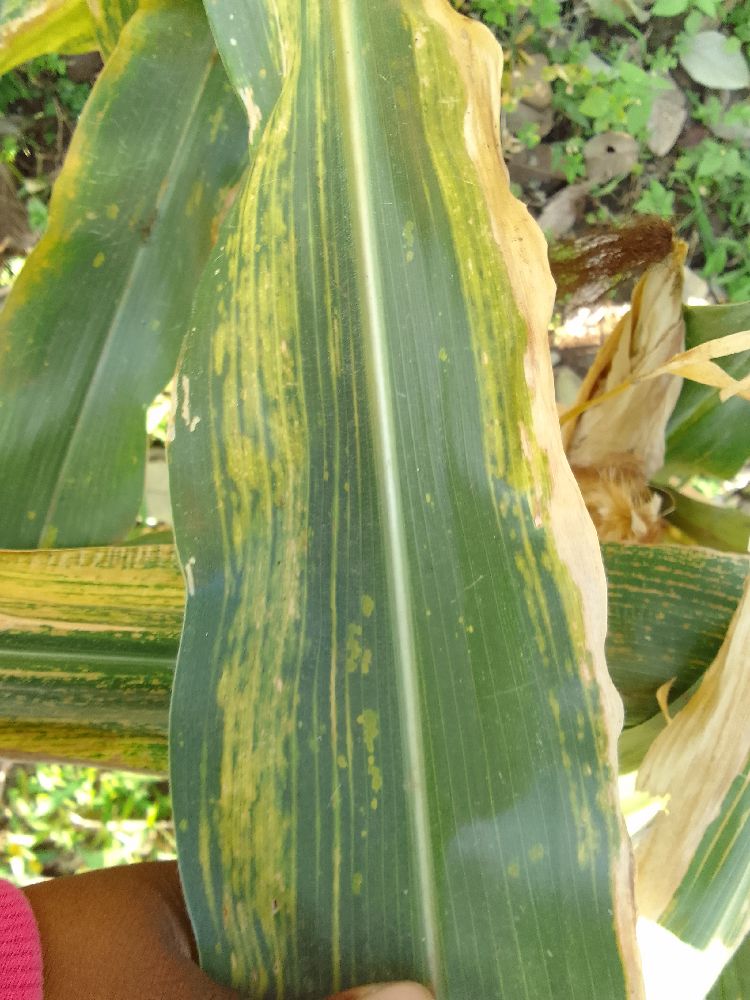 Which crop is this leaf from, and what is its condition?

maize, maize lethal necrosis
